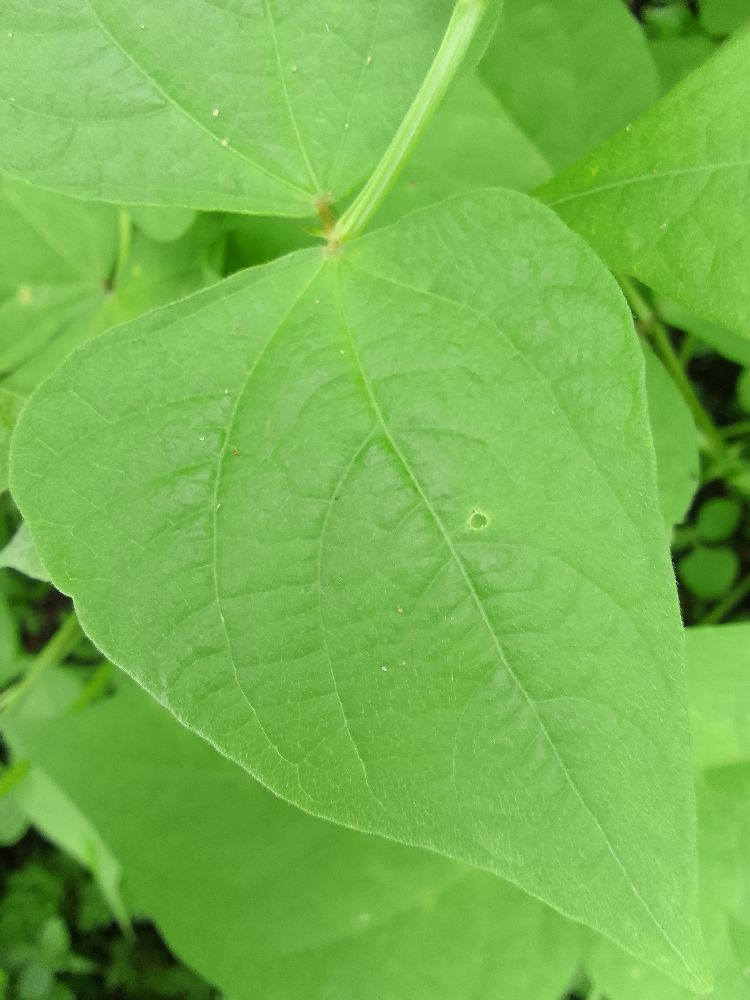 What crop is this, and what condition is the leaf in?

common bean, healthy
